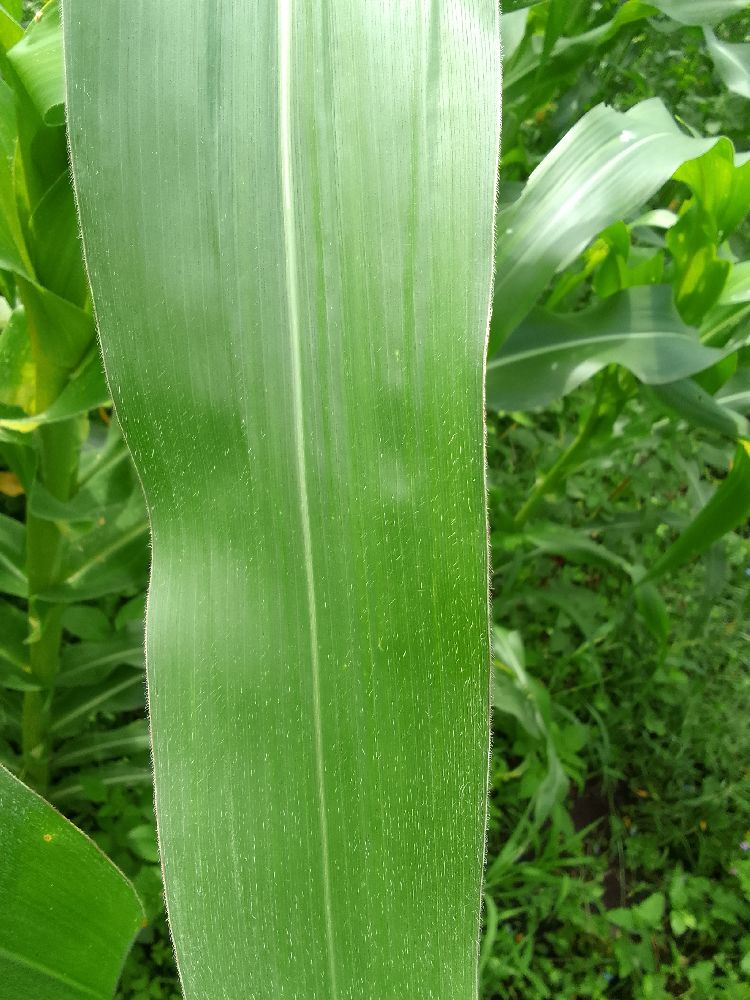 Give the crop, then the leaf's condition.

maize, healthy
